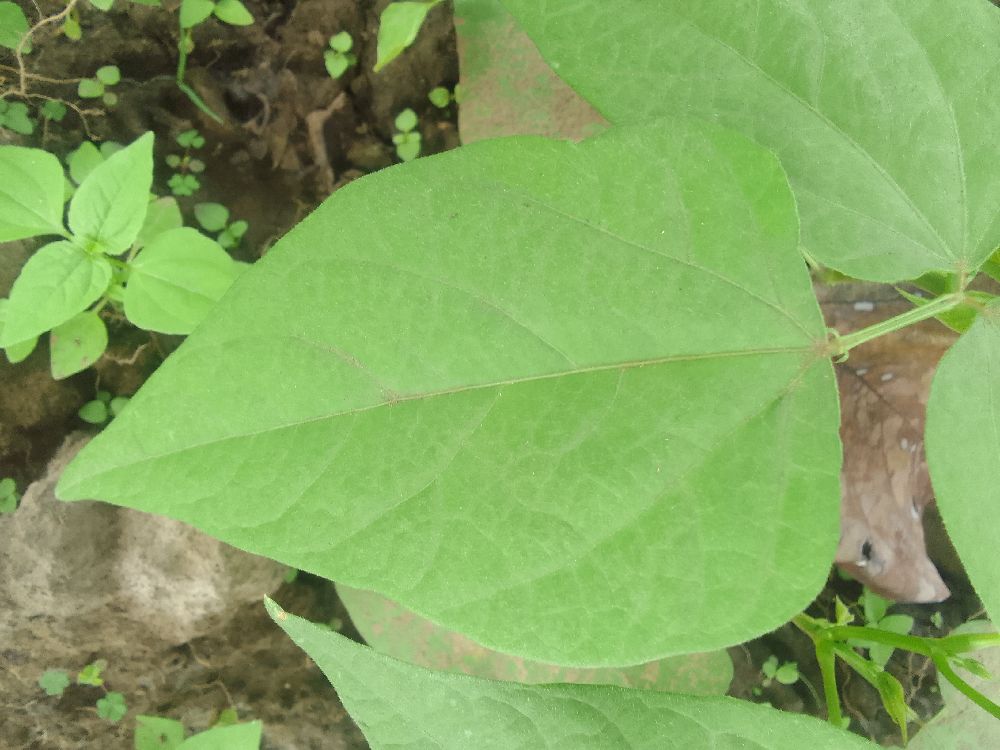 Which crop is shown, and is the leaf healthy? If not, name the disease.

common bean, healthy
